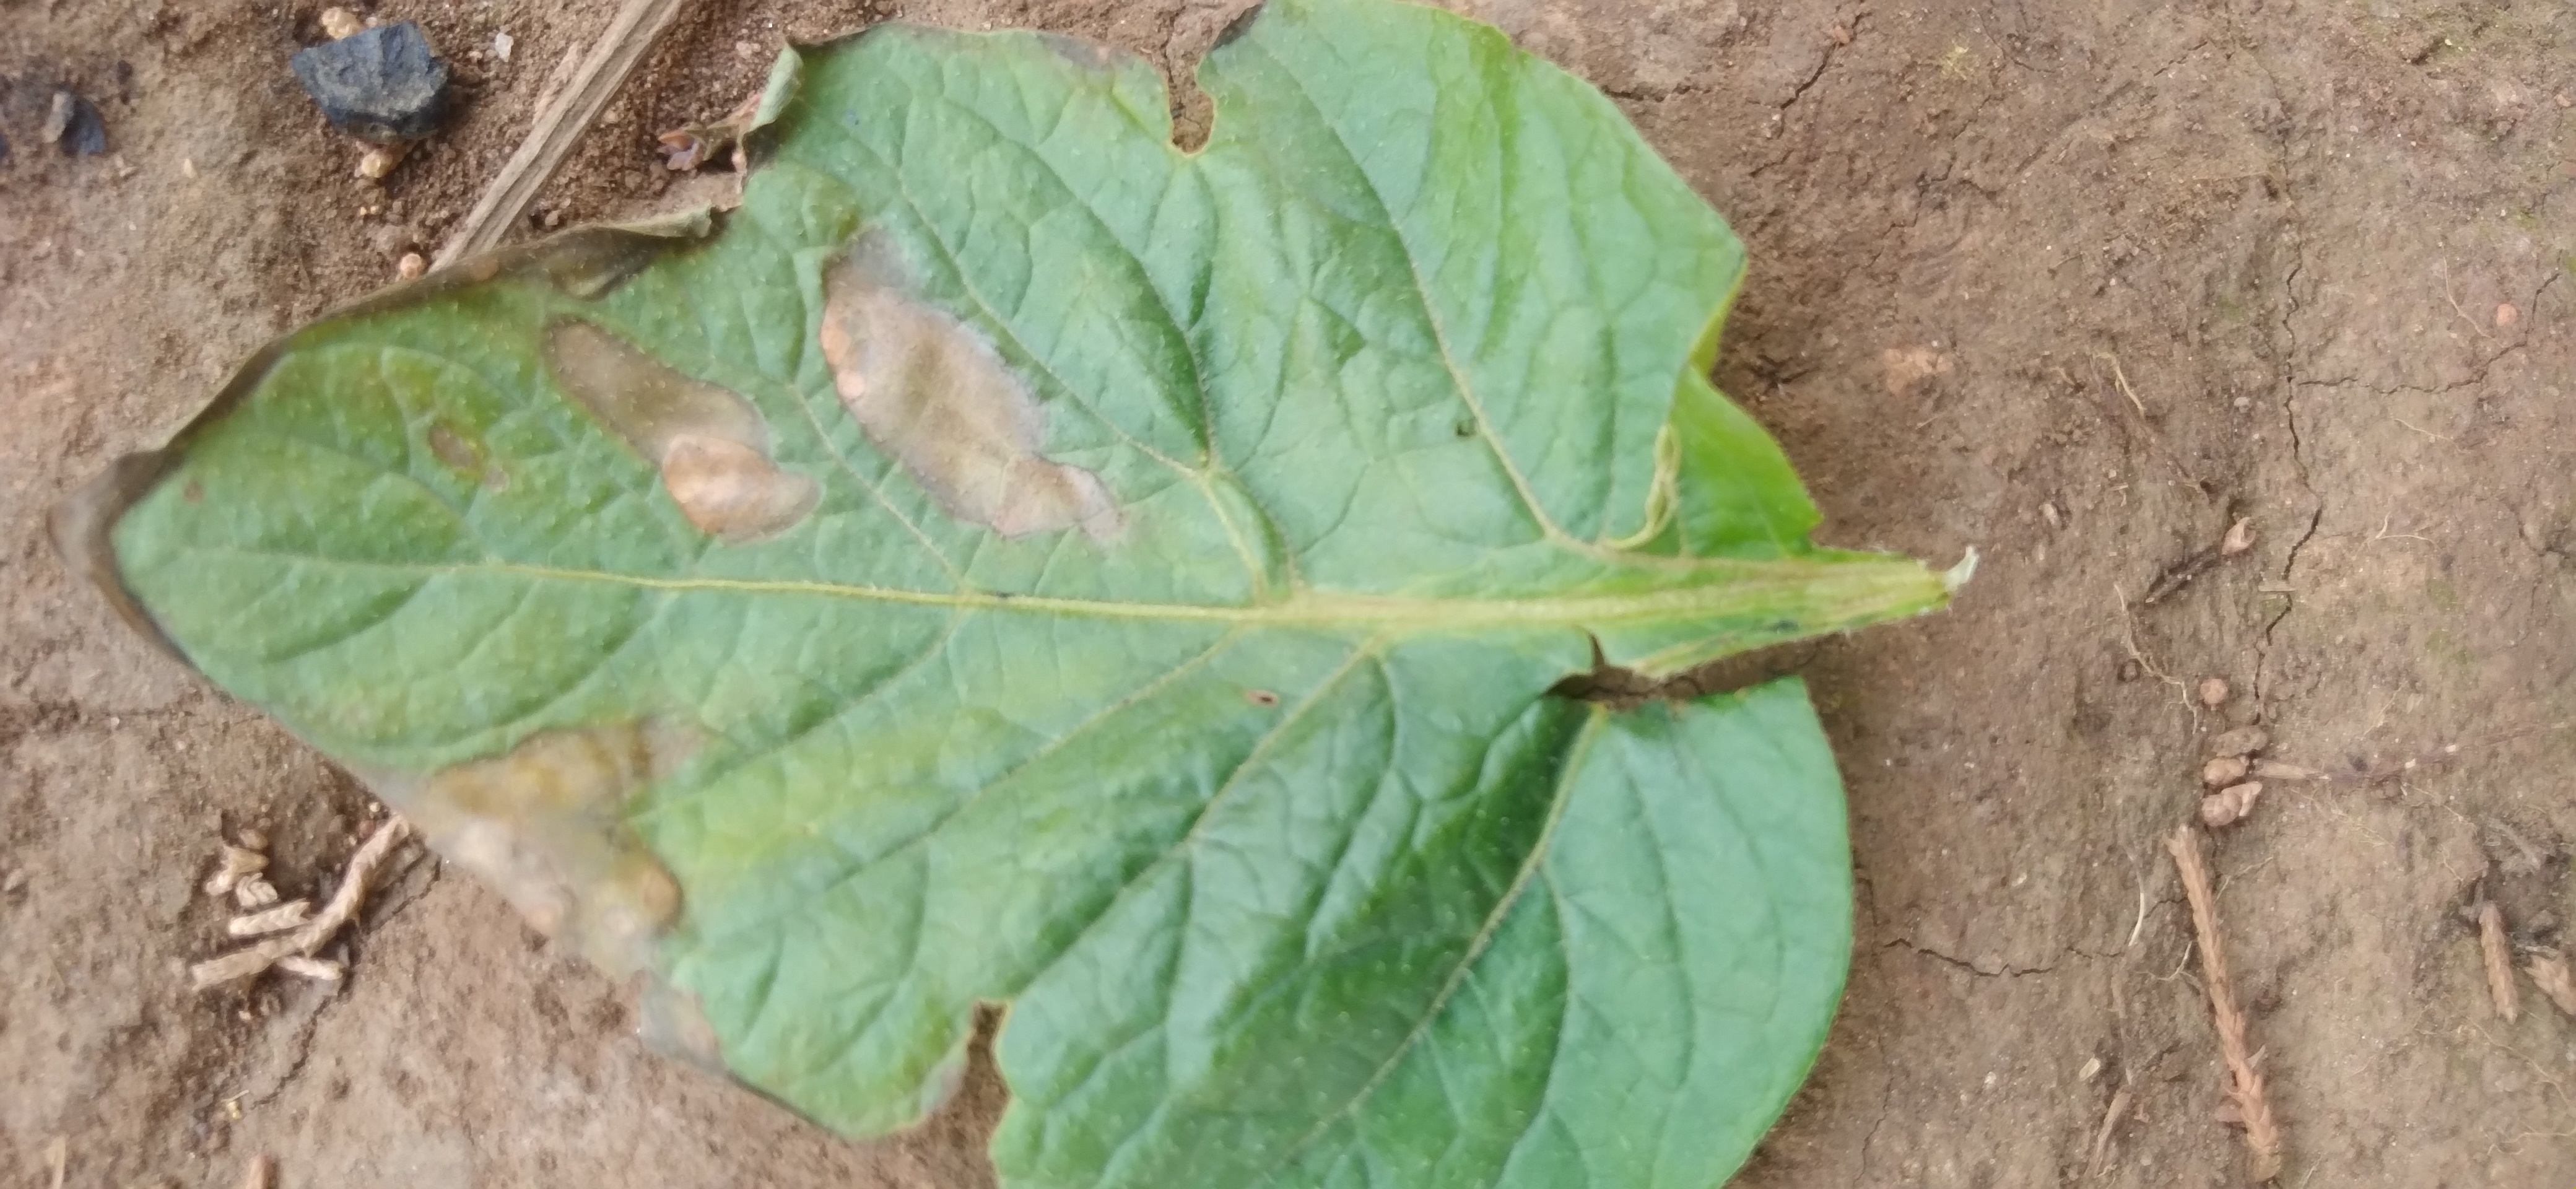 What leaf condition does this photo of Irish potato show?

early blight
